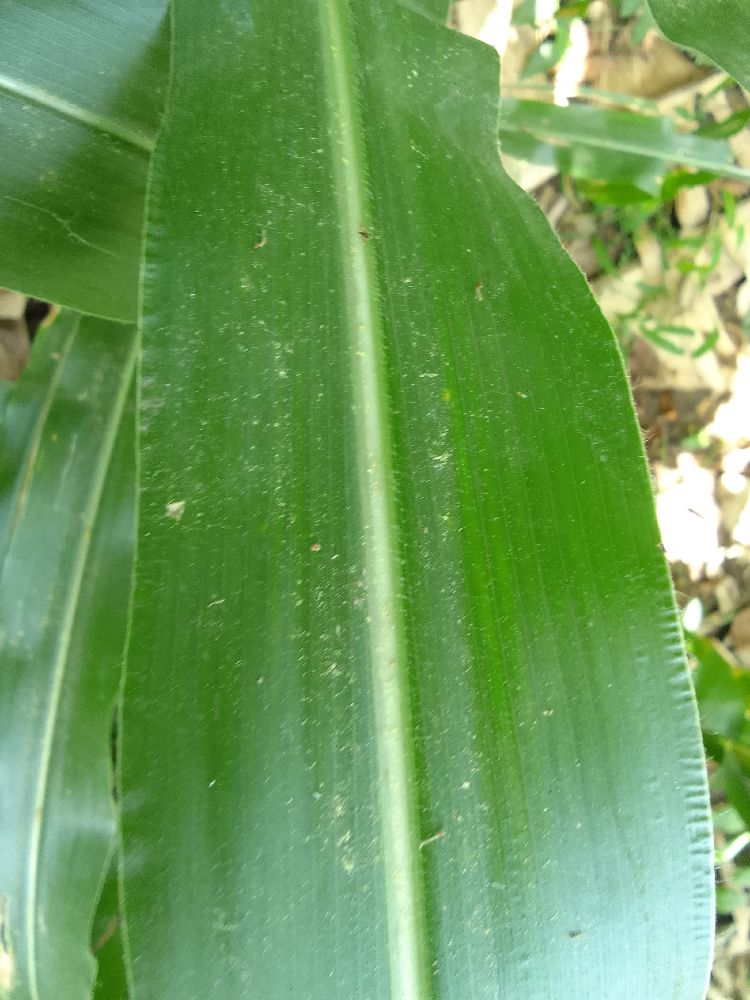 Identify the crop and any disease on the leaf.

maize, healthy
